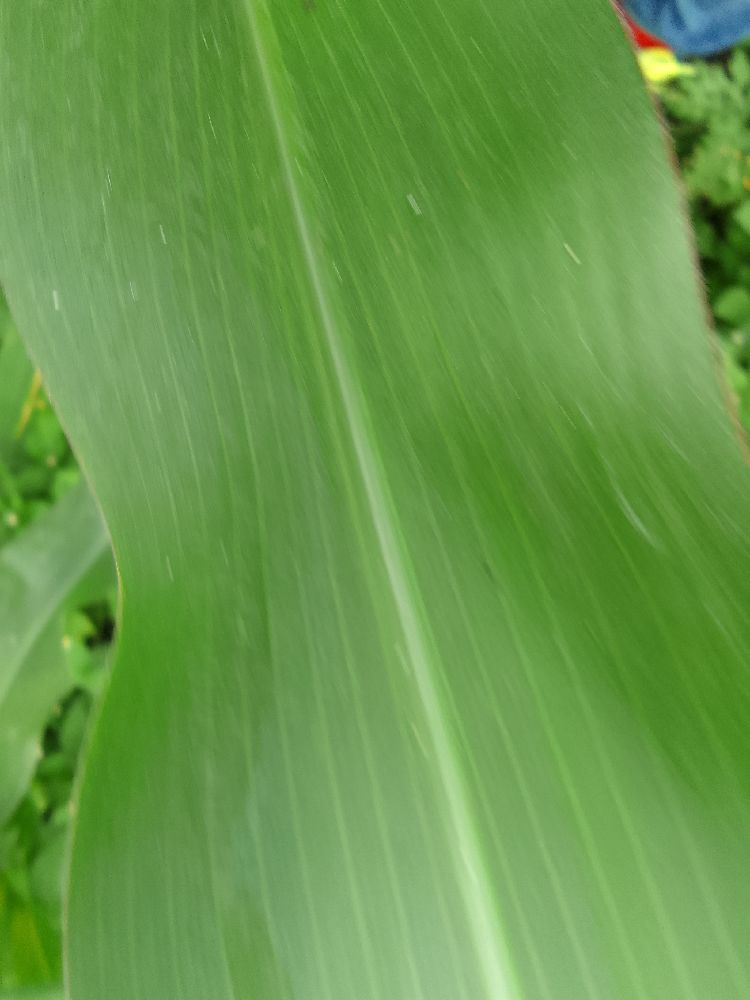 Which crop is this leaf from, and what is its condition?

maize, healthy
